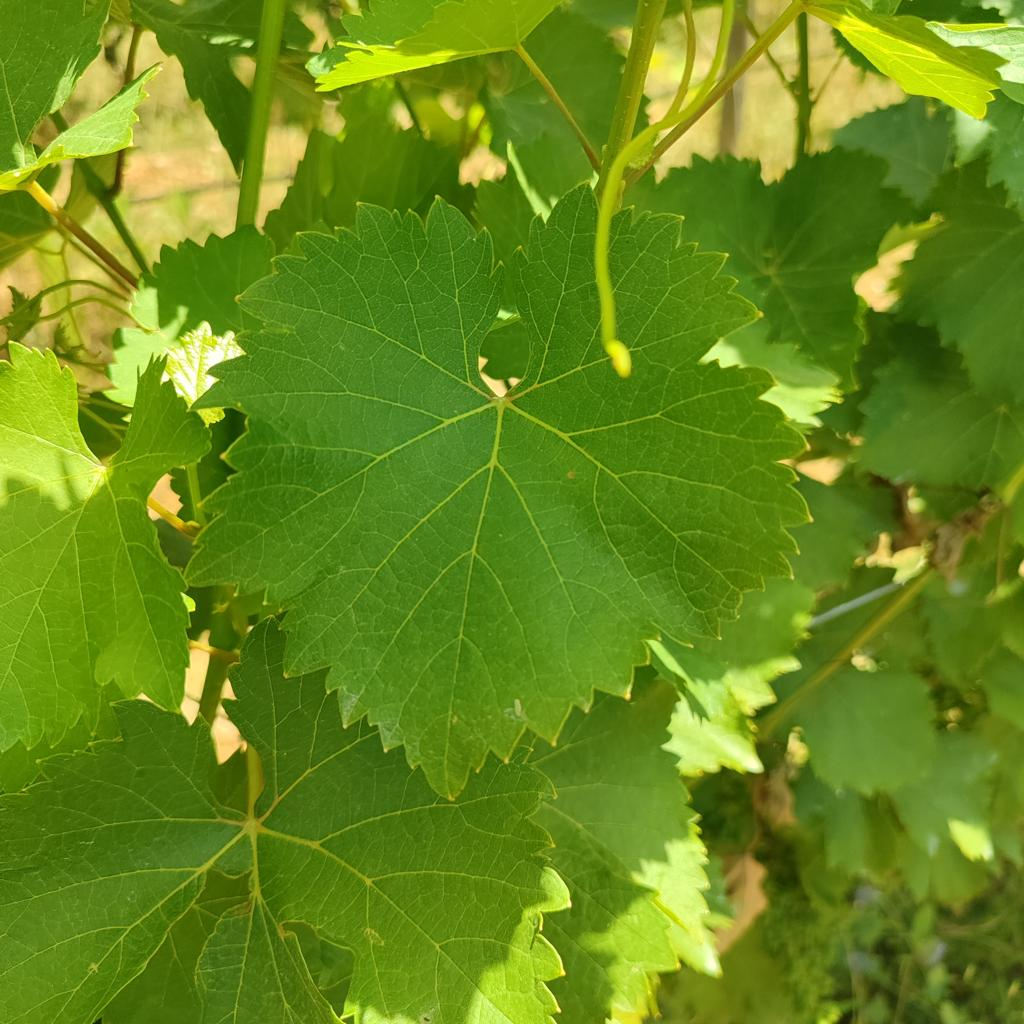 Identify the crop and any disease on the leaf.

grapevine, healthy
